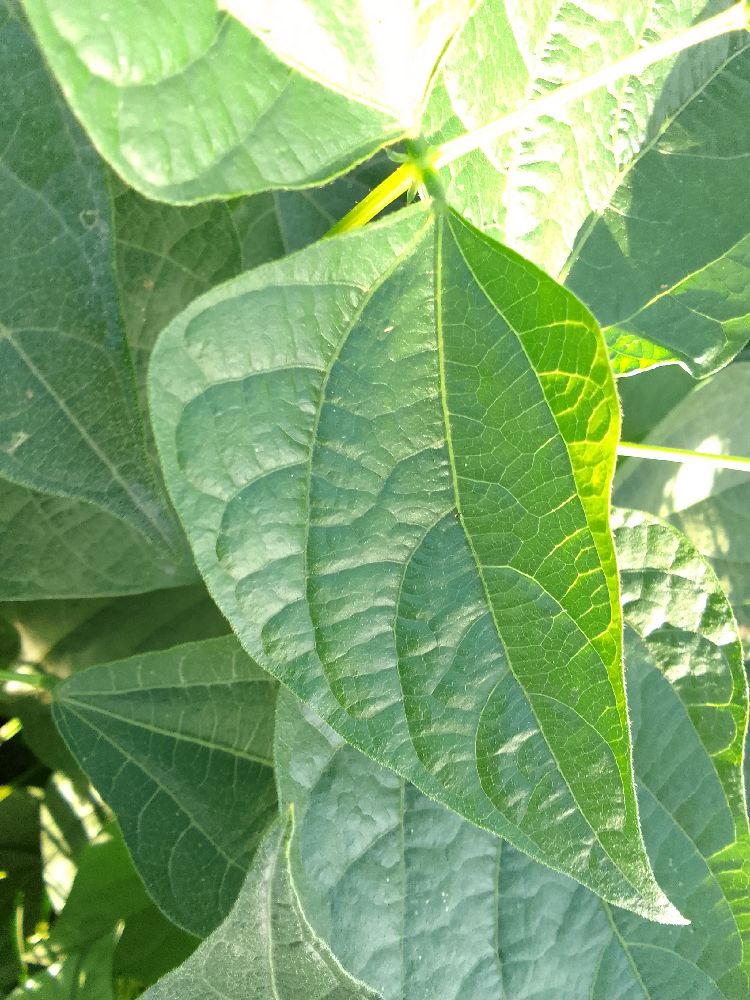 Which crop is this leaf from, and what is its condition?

common bean, healthy
